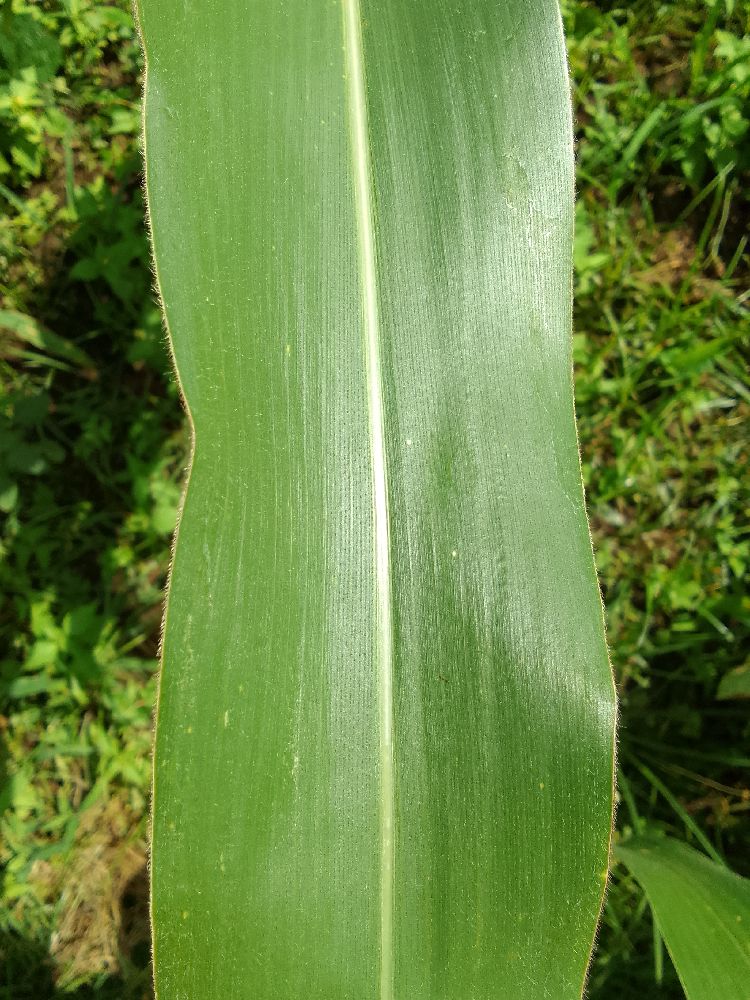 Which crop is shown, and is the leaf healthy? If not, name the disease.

maize, healthy
